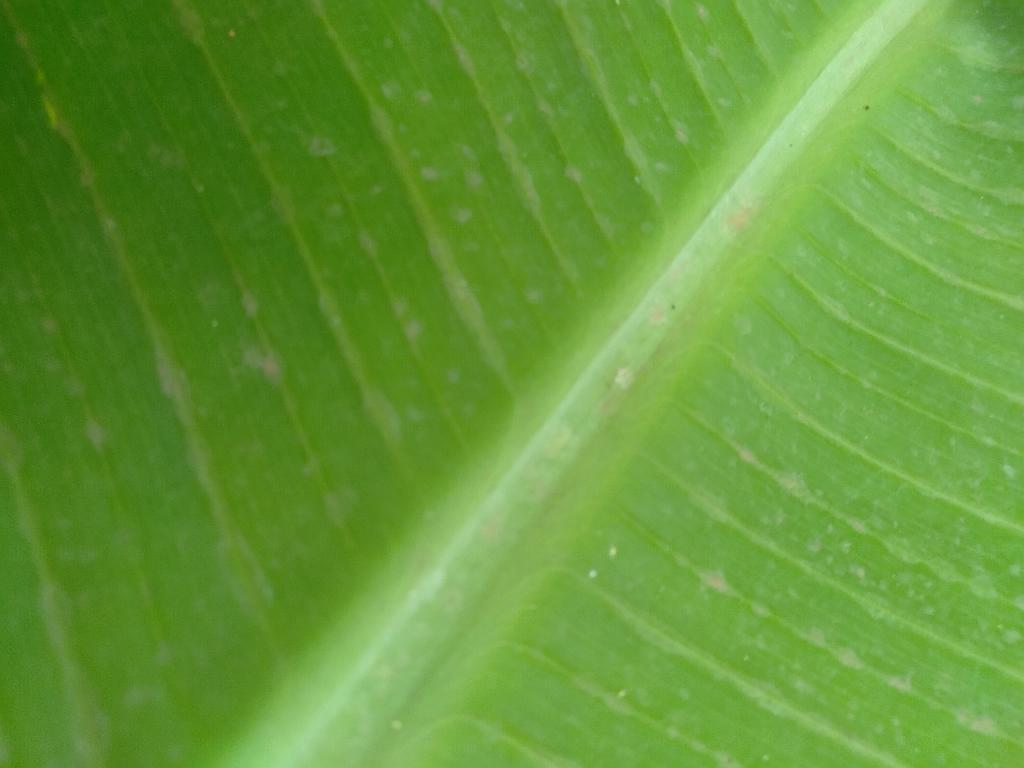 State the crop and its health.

banana, healthy
